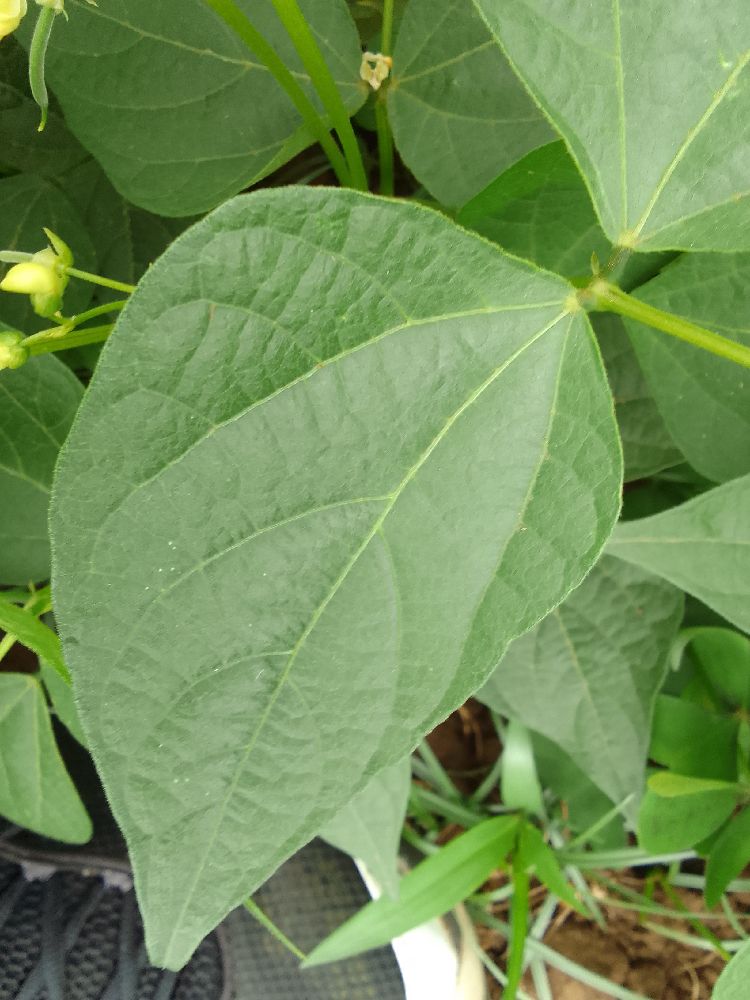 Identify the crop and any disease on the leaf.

common bean, healthy
